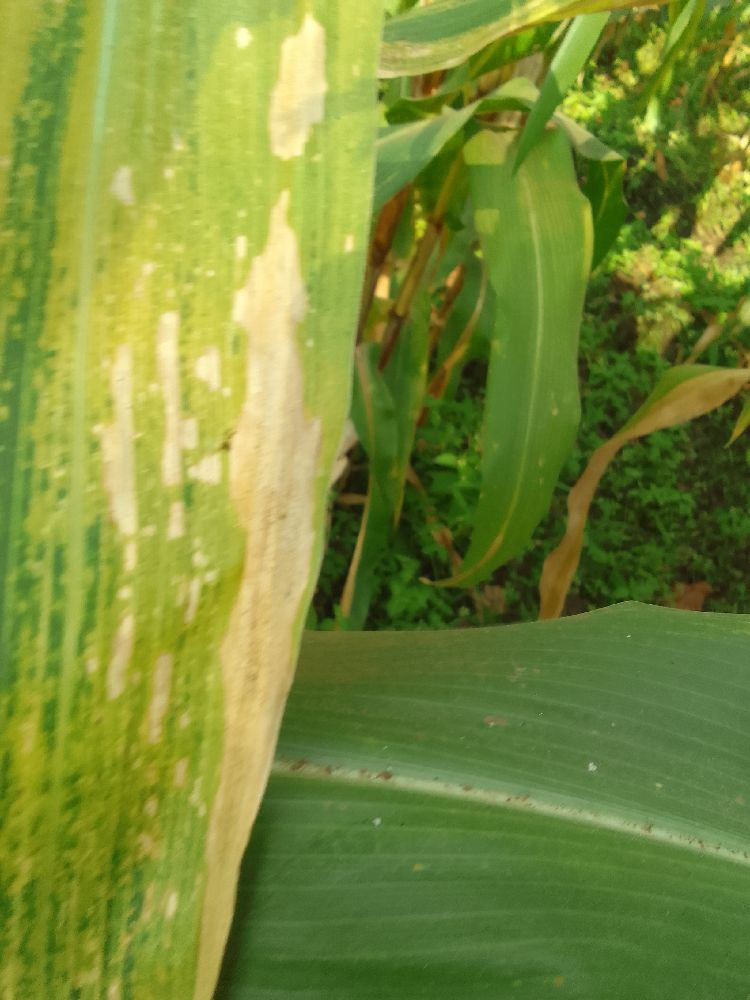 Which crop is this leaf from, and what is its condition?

maize, maize lethal necrosis
